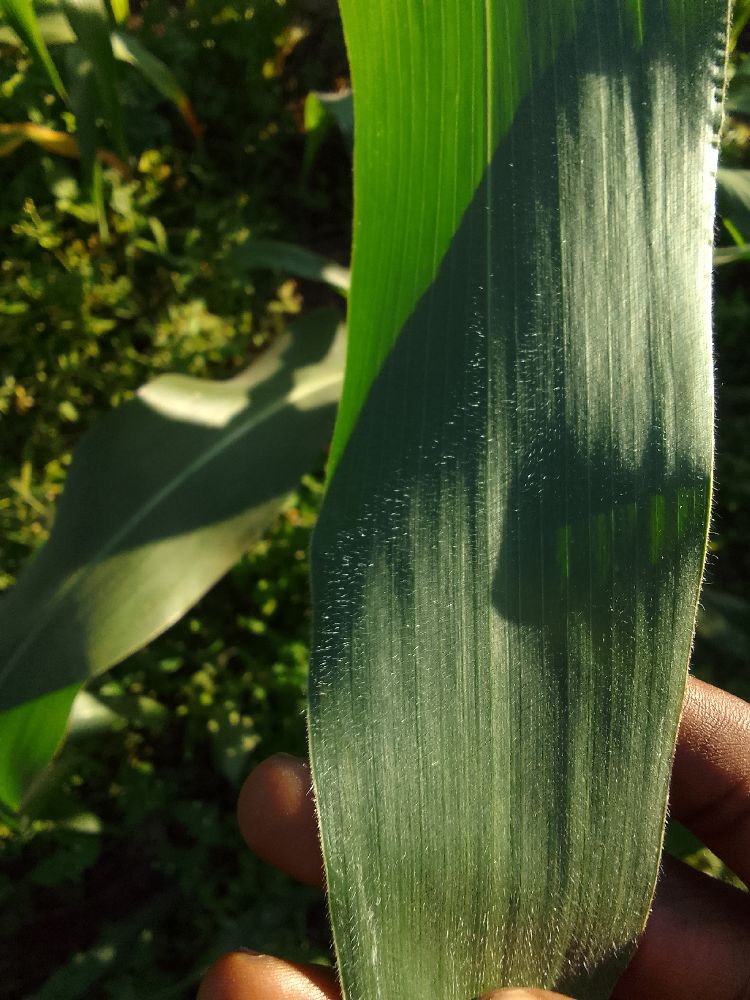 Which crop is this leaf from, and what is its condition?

maize, healthy
